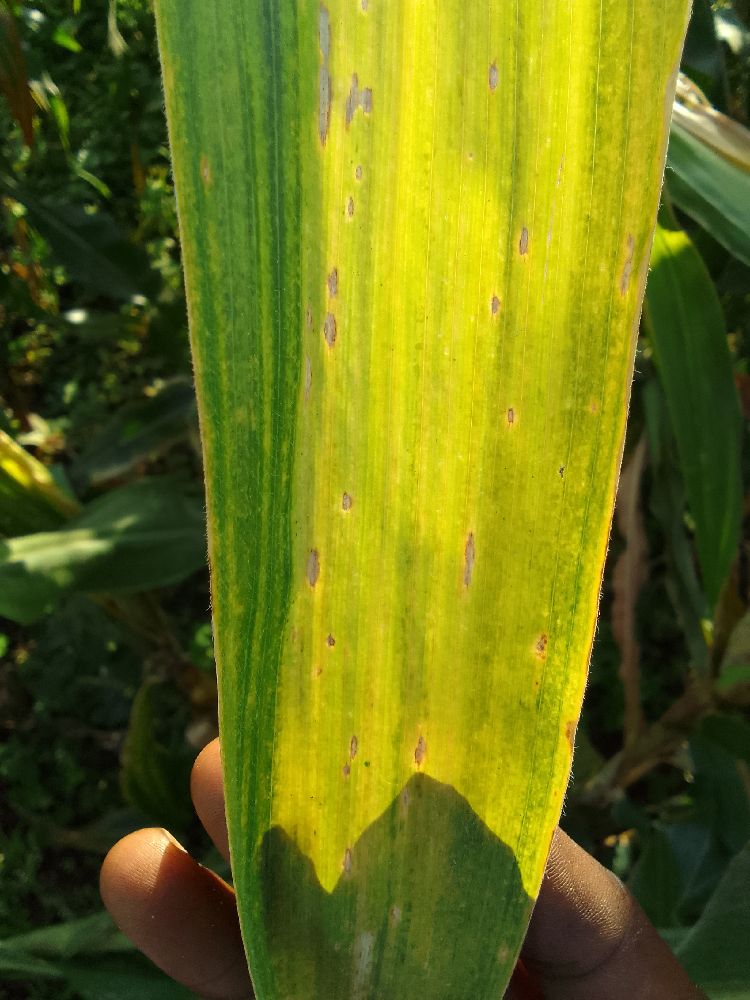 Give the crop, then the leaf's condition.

maize, maize lethal necrosis
